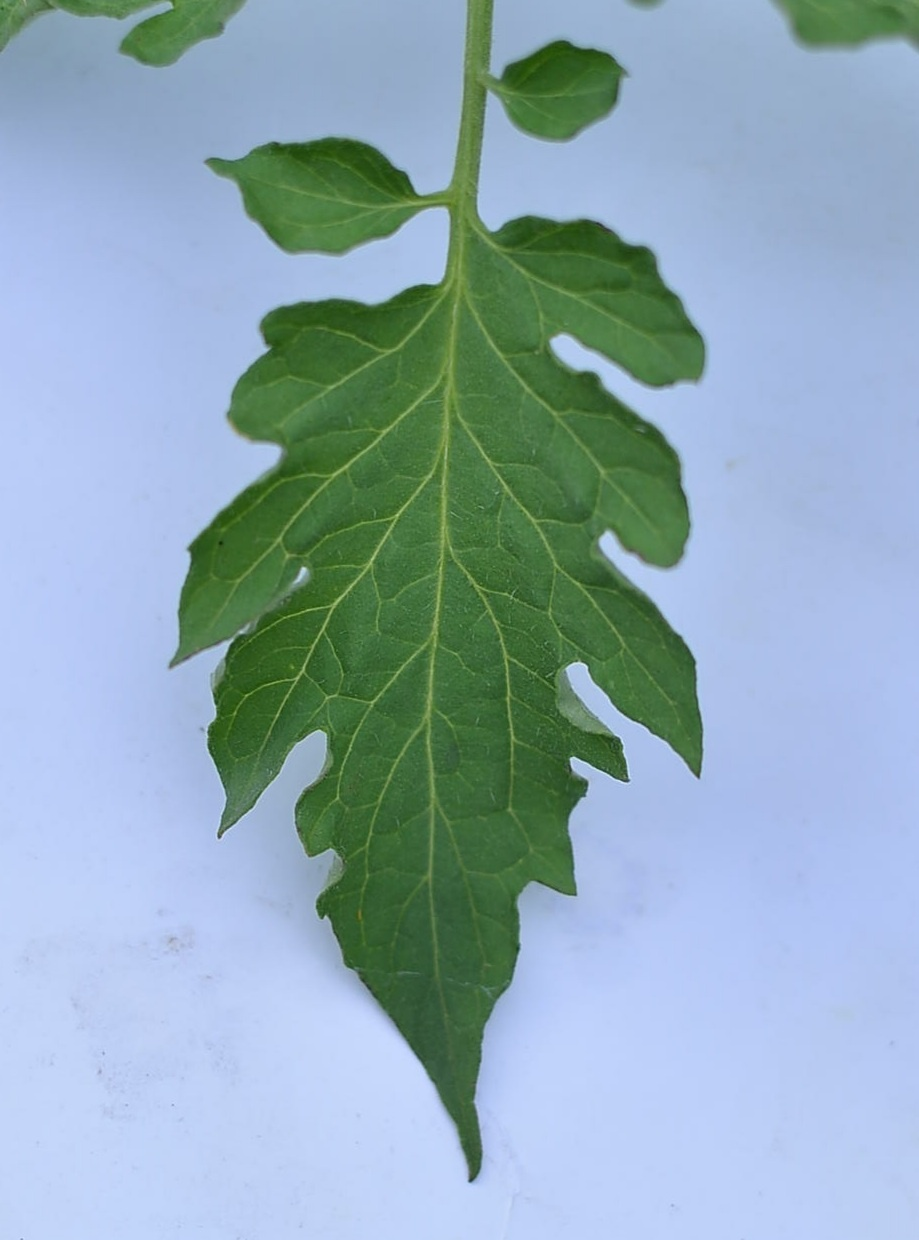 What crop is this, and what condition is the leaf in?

tomato, healthy
